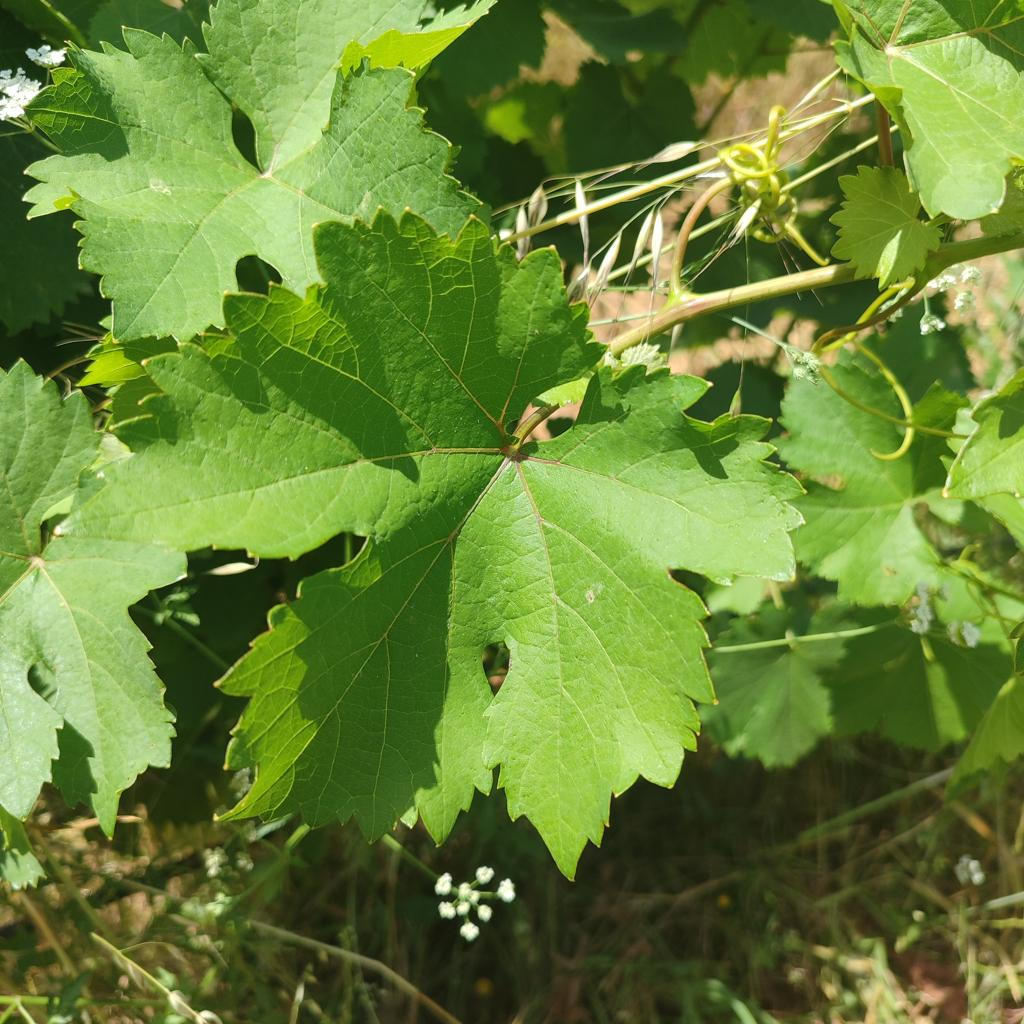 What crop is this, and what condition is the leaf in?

grapevine, healthy
